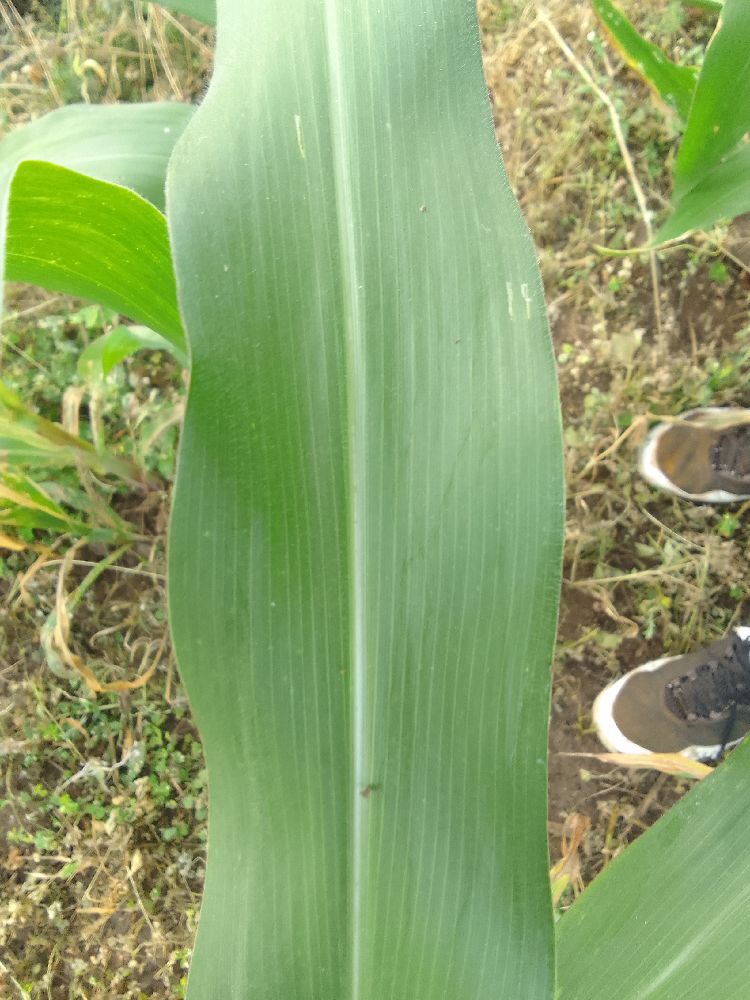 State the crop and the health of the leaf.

maize, healthy
